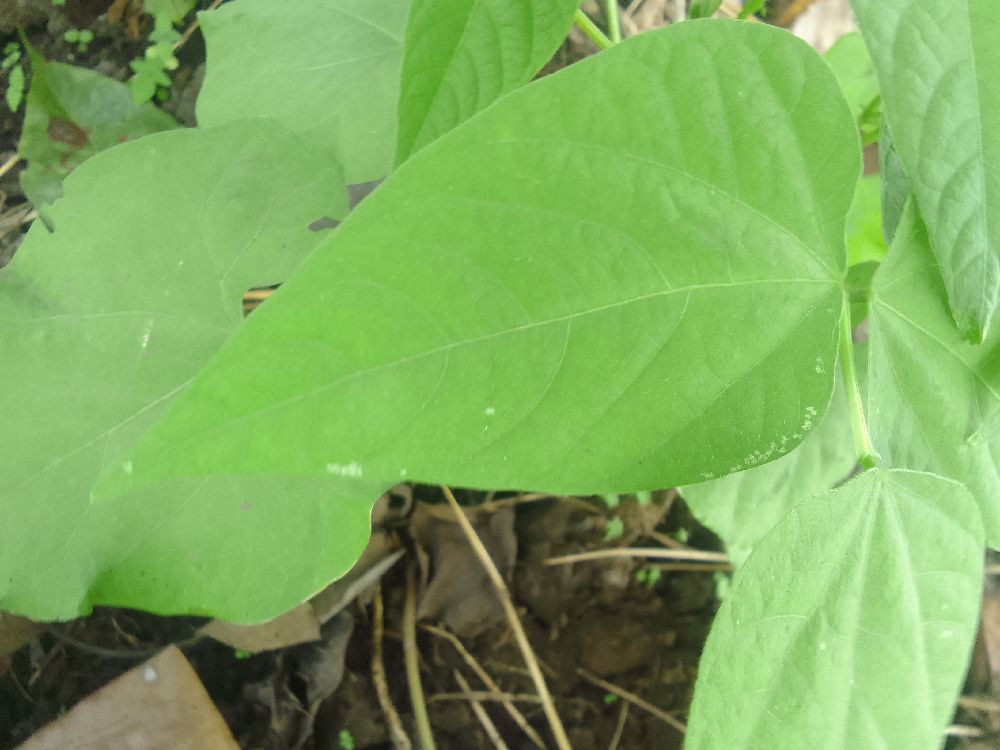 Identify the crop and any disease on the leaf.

common bean, healthy
